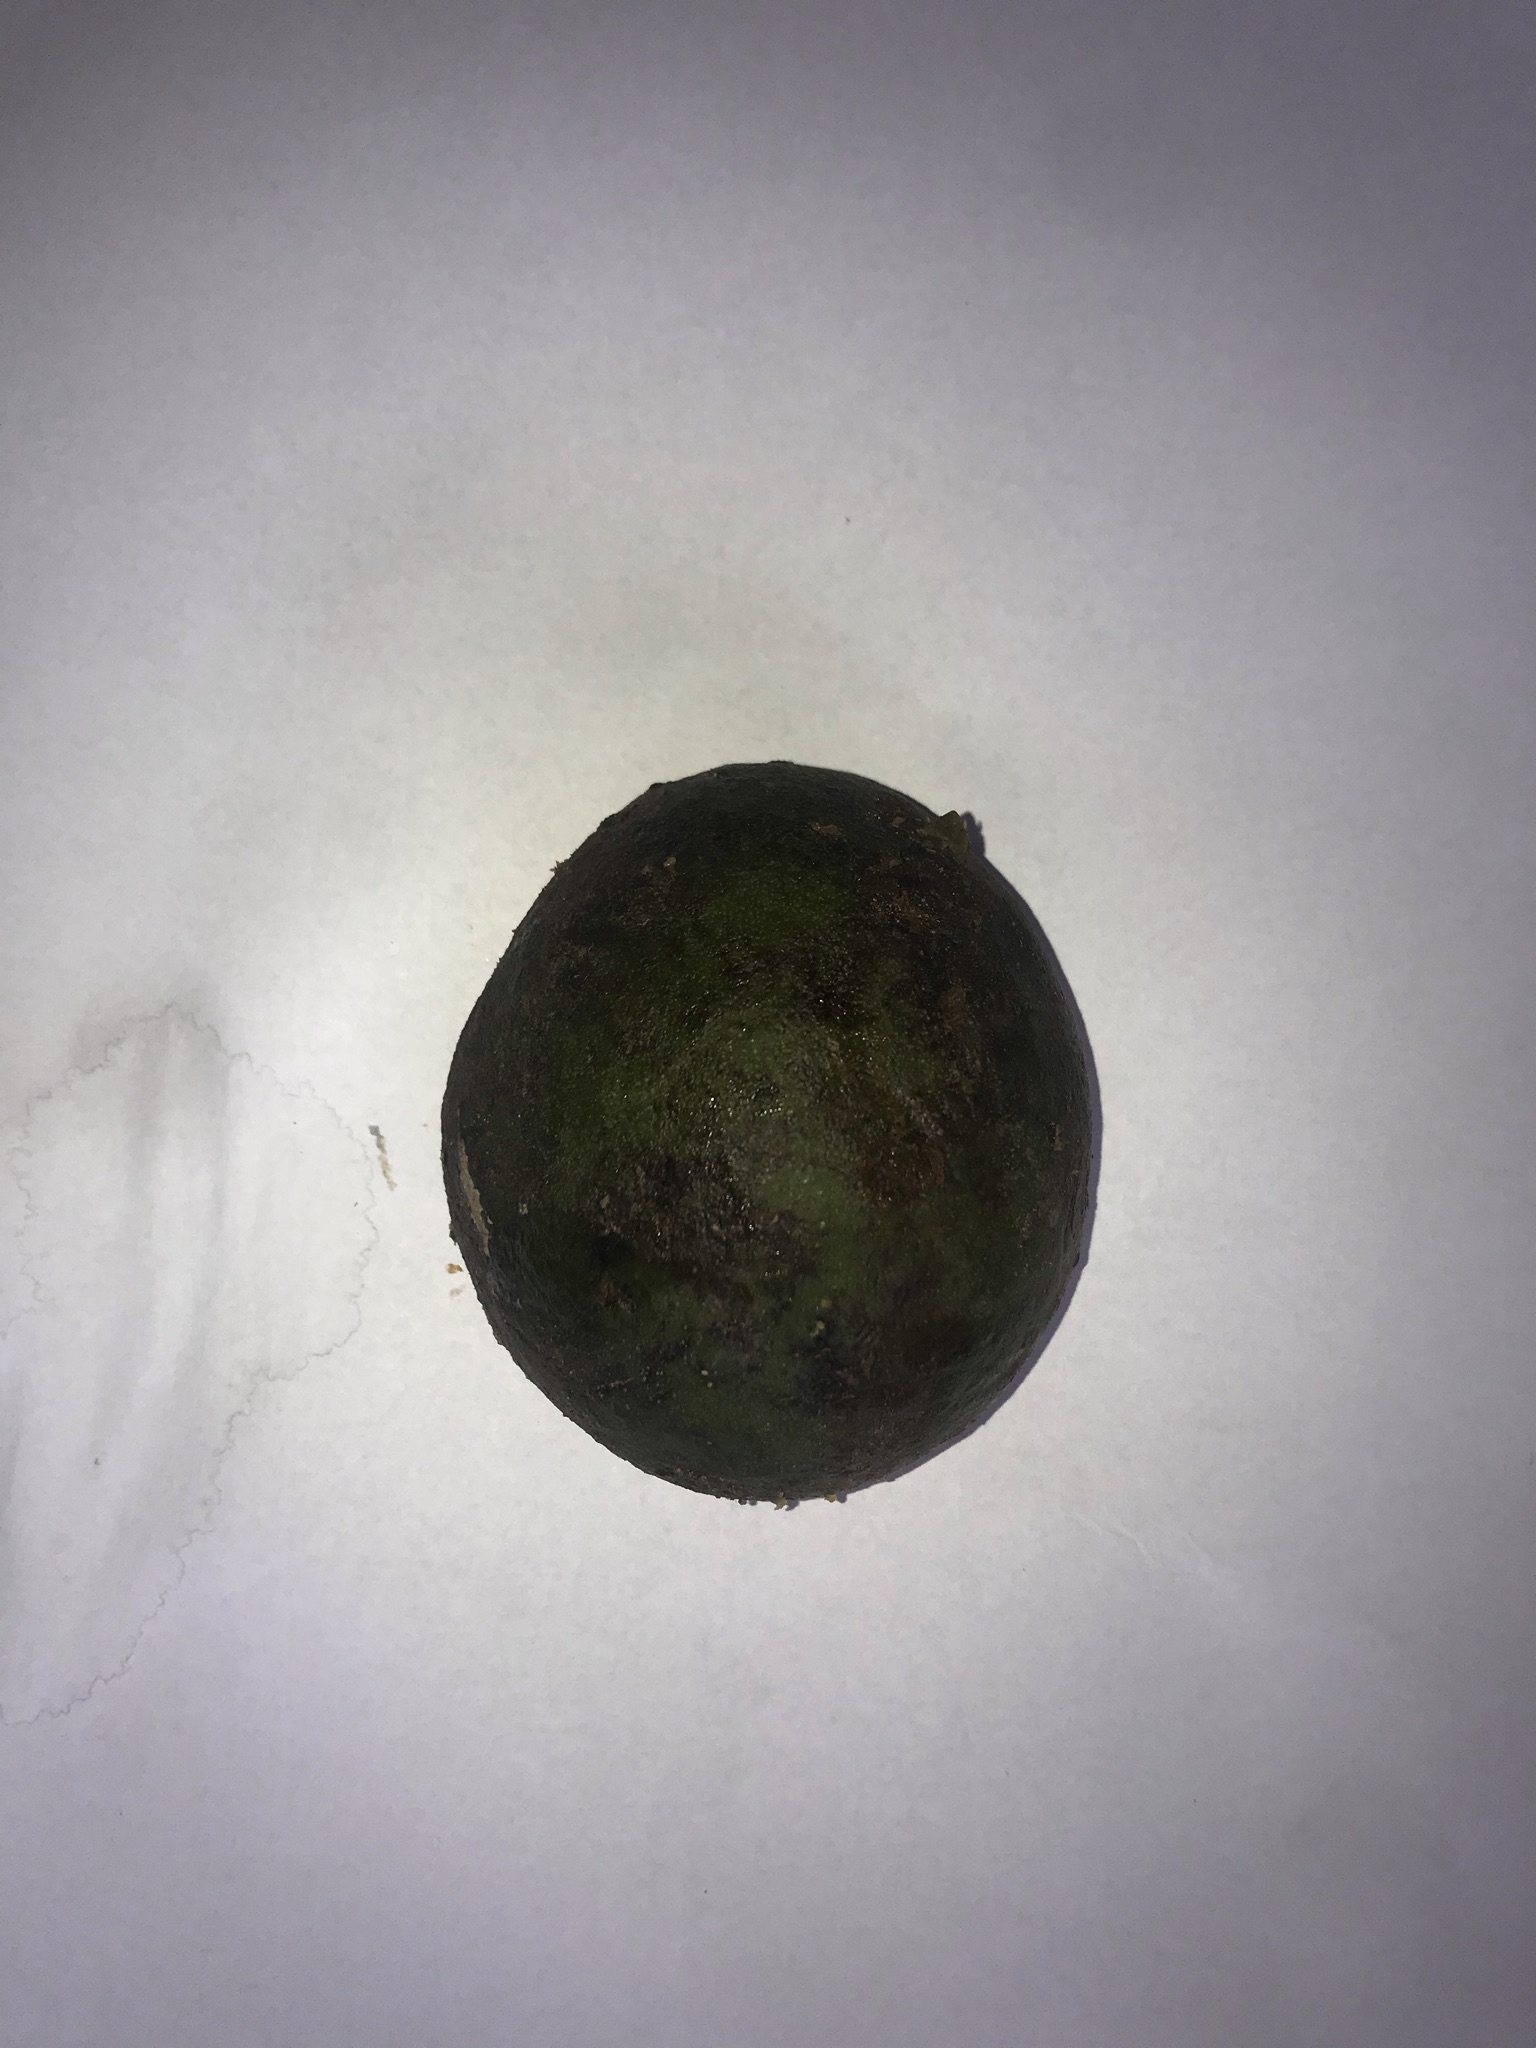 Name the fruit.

pequi
